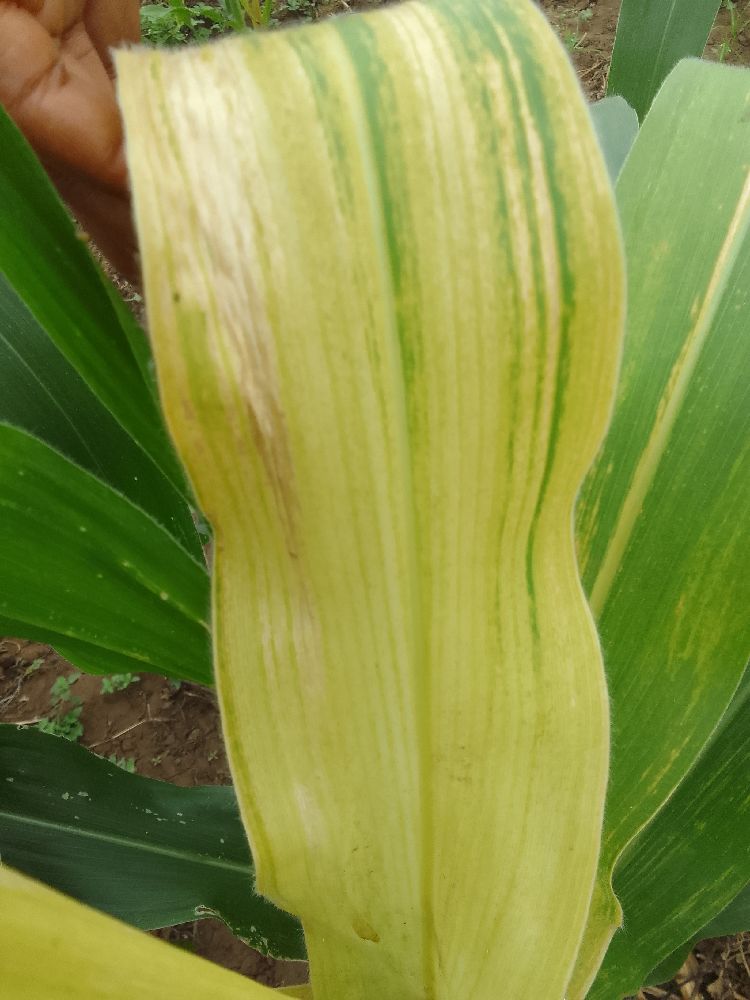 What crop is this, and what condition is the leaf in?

maize, maize lethal necrosis
